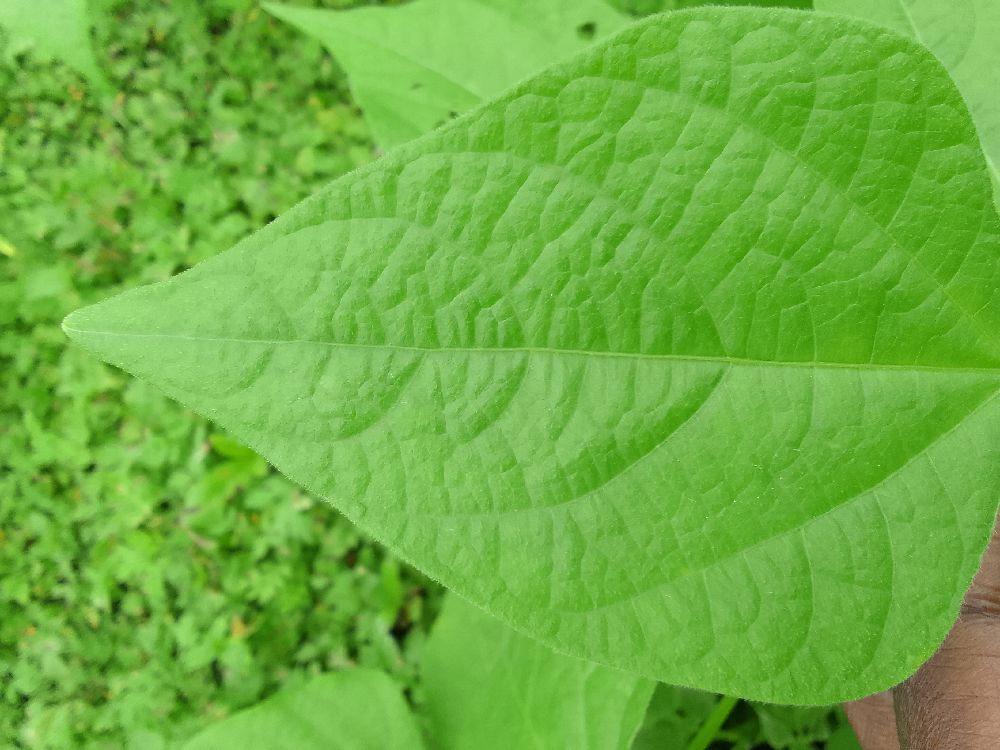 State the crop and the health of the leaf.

common bean, healthy
